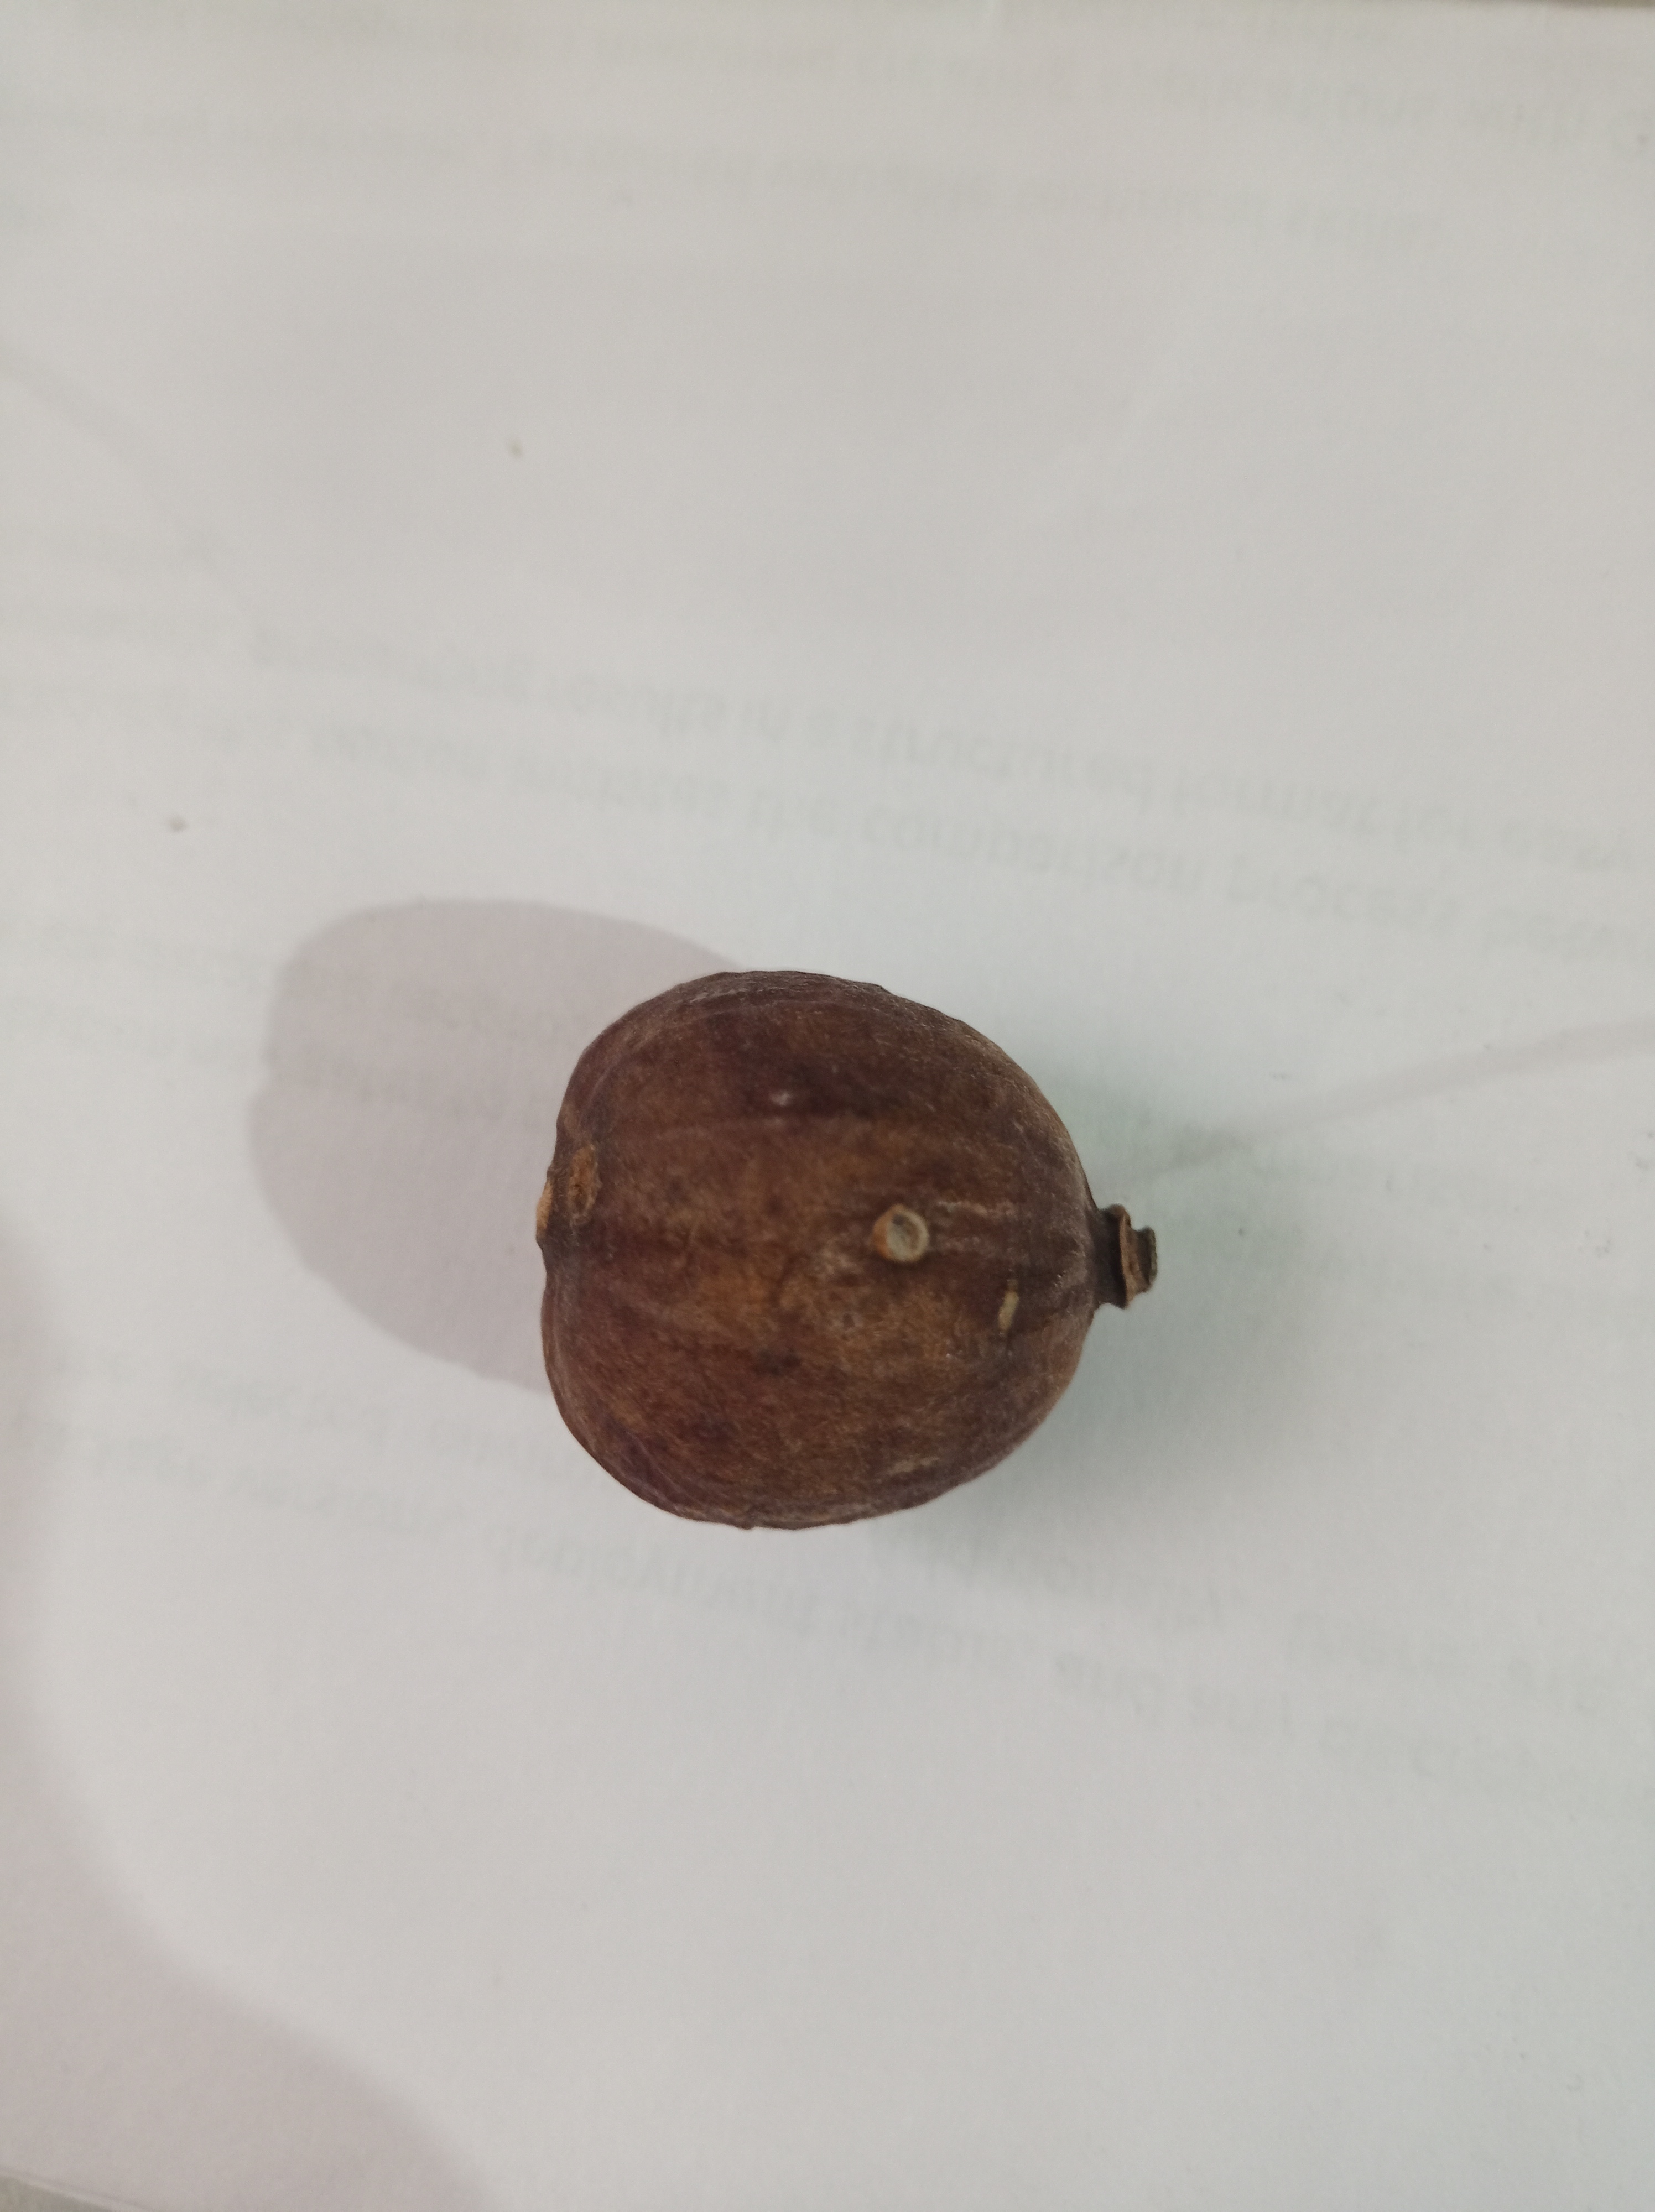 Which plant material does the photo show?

madanphal
